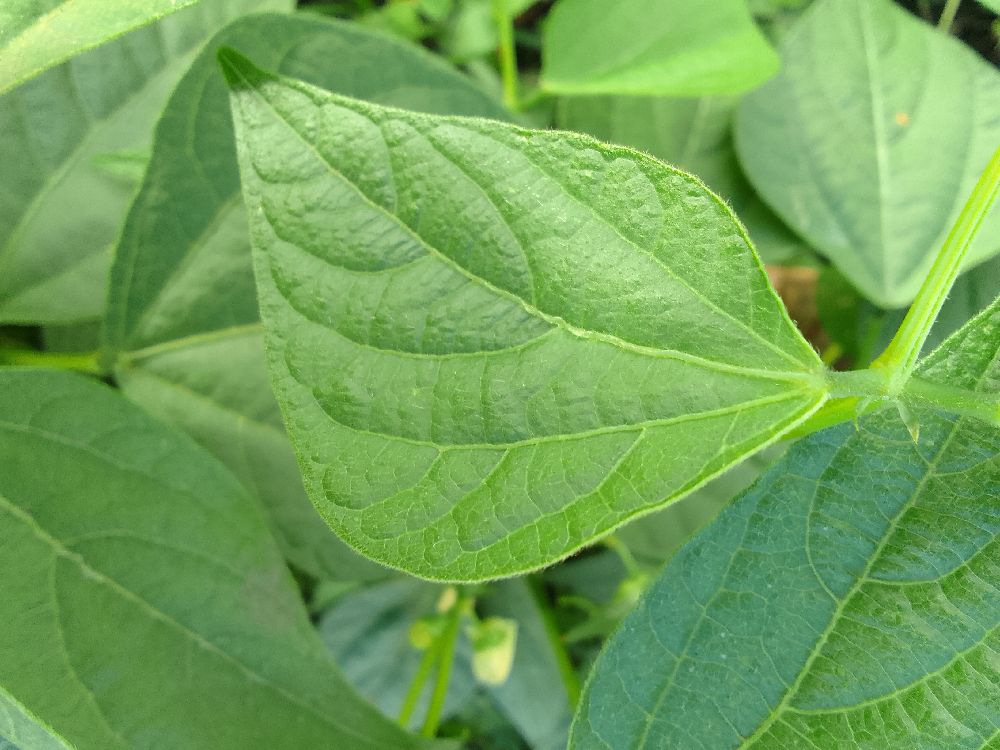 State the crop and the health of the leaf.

common bean, healthy
